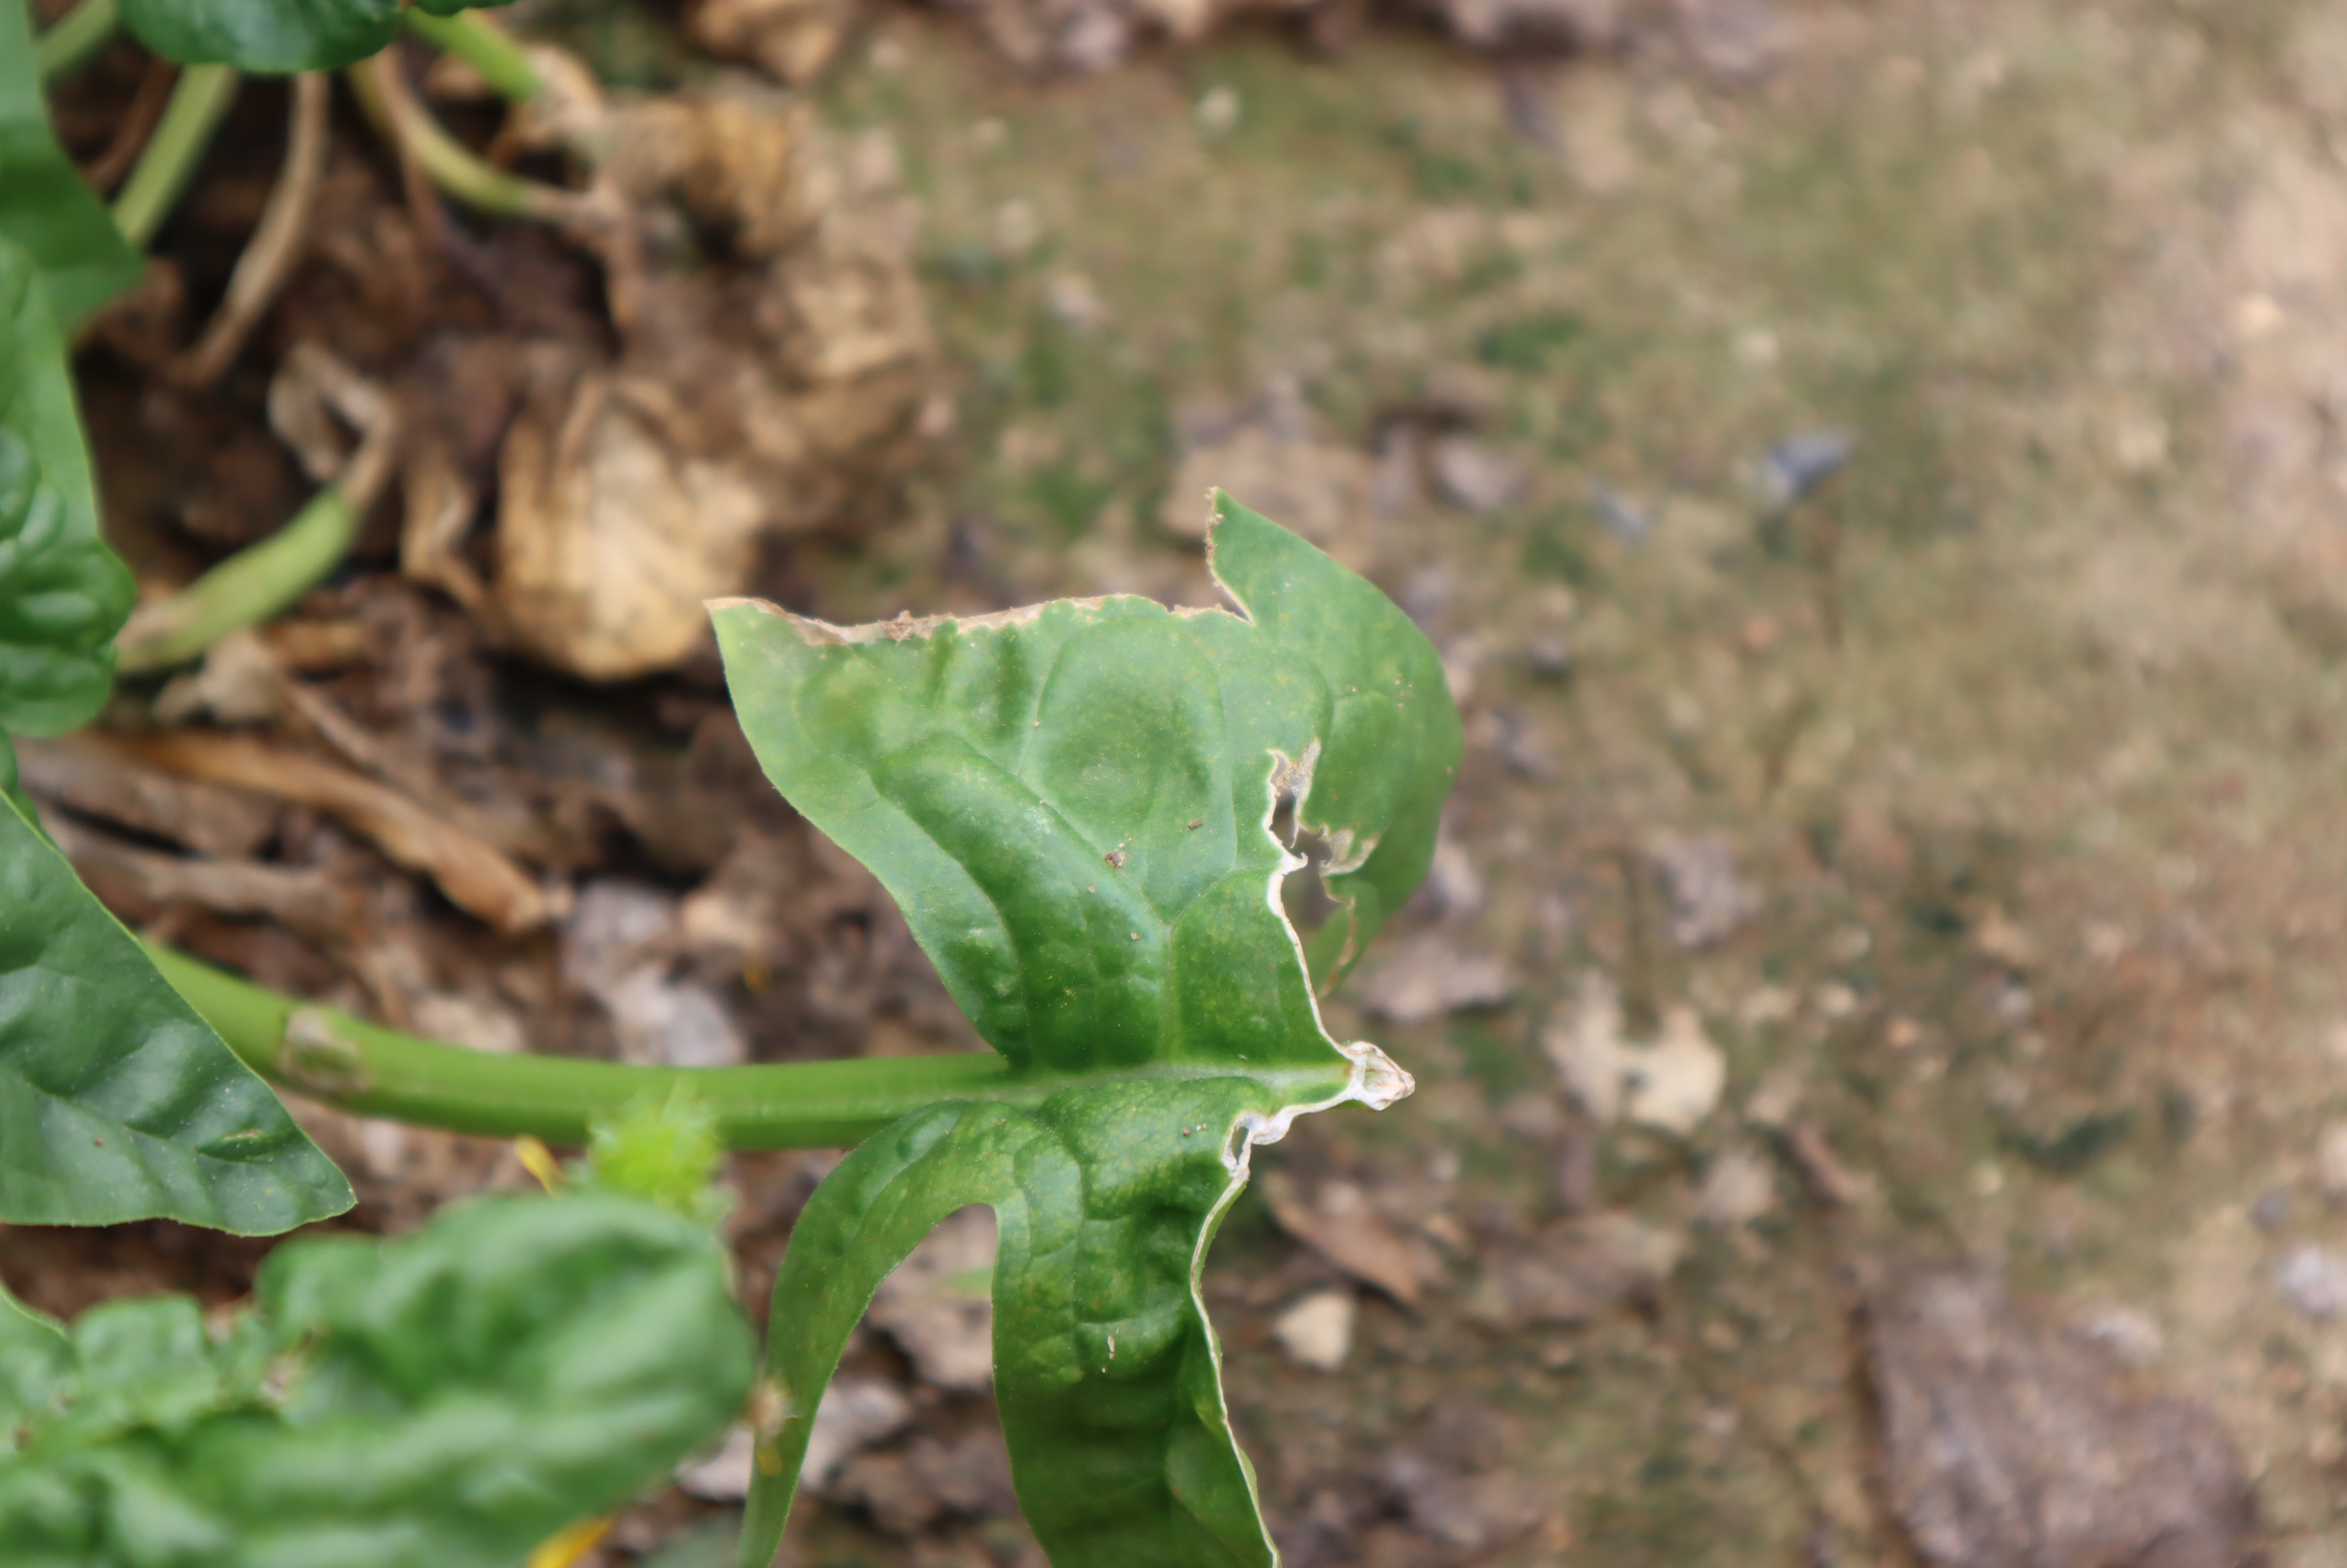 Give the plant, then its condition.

spinach, mechanical damage
